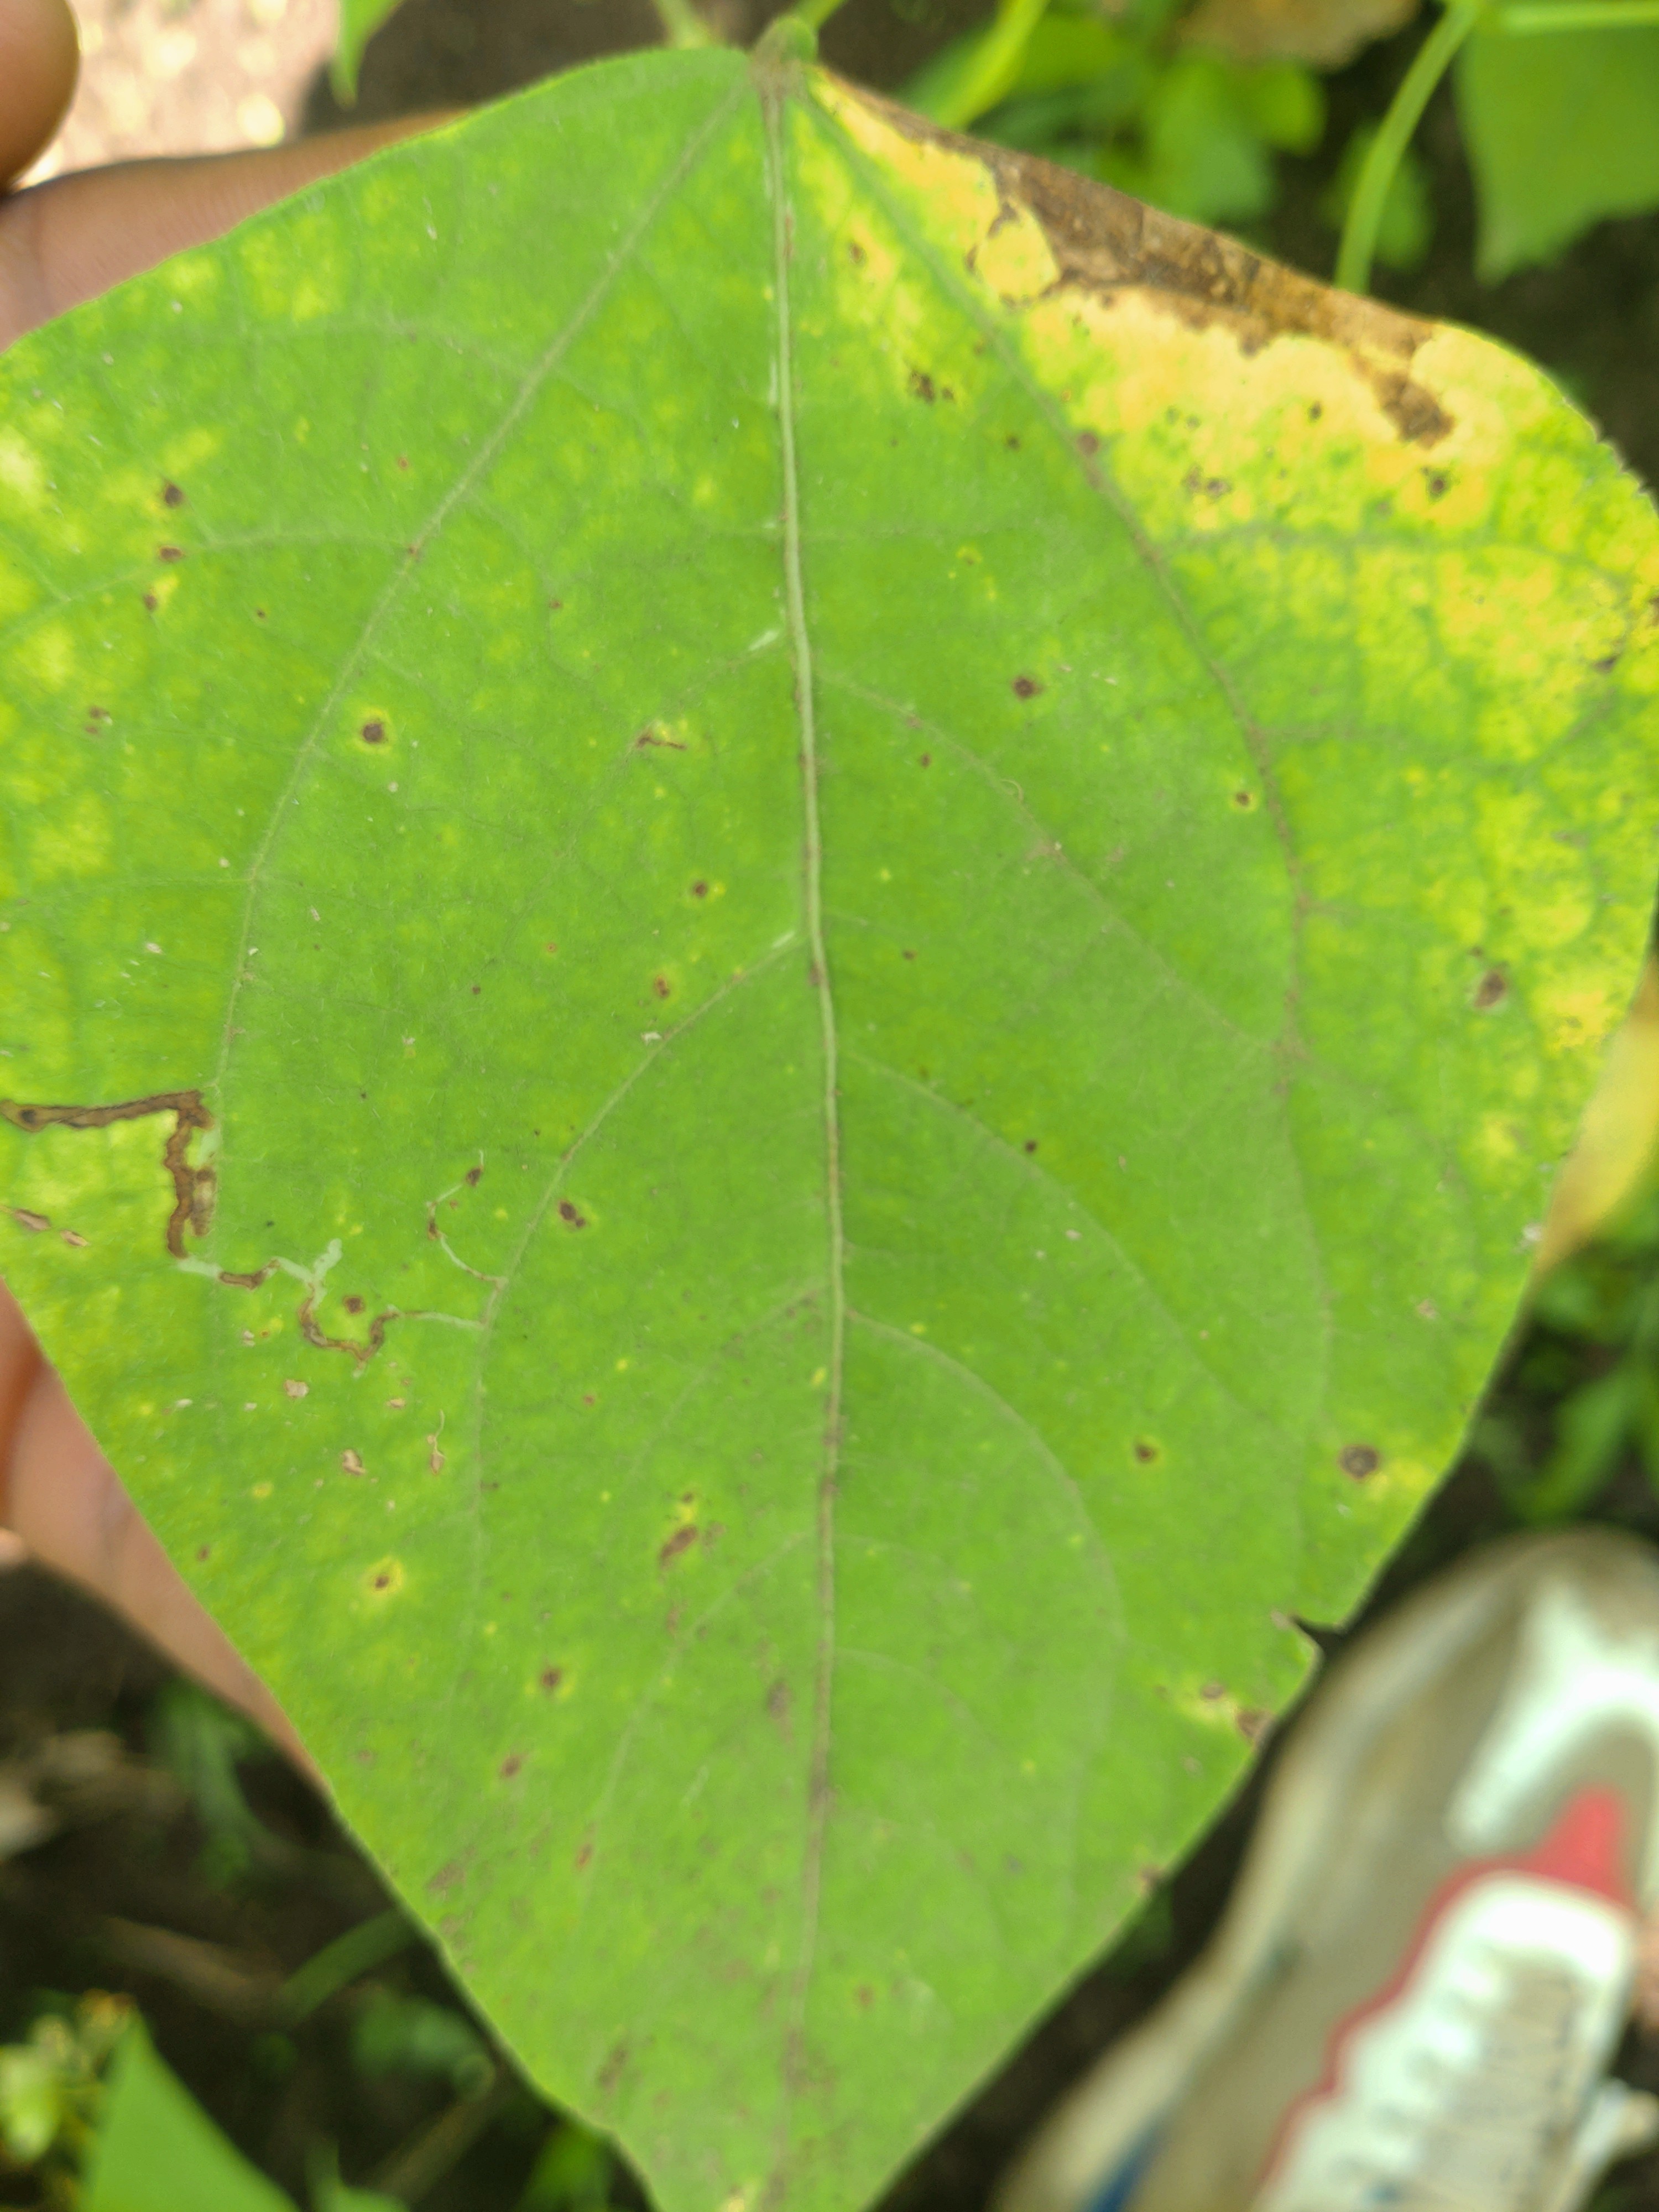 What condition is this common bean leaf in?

rust
